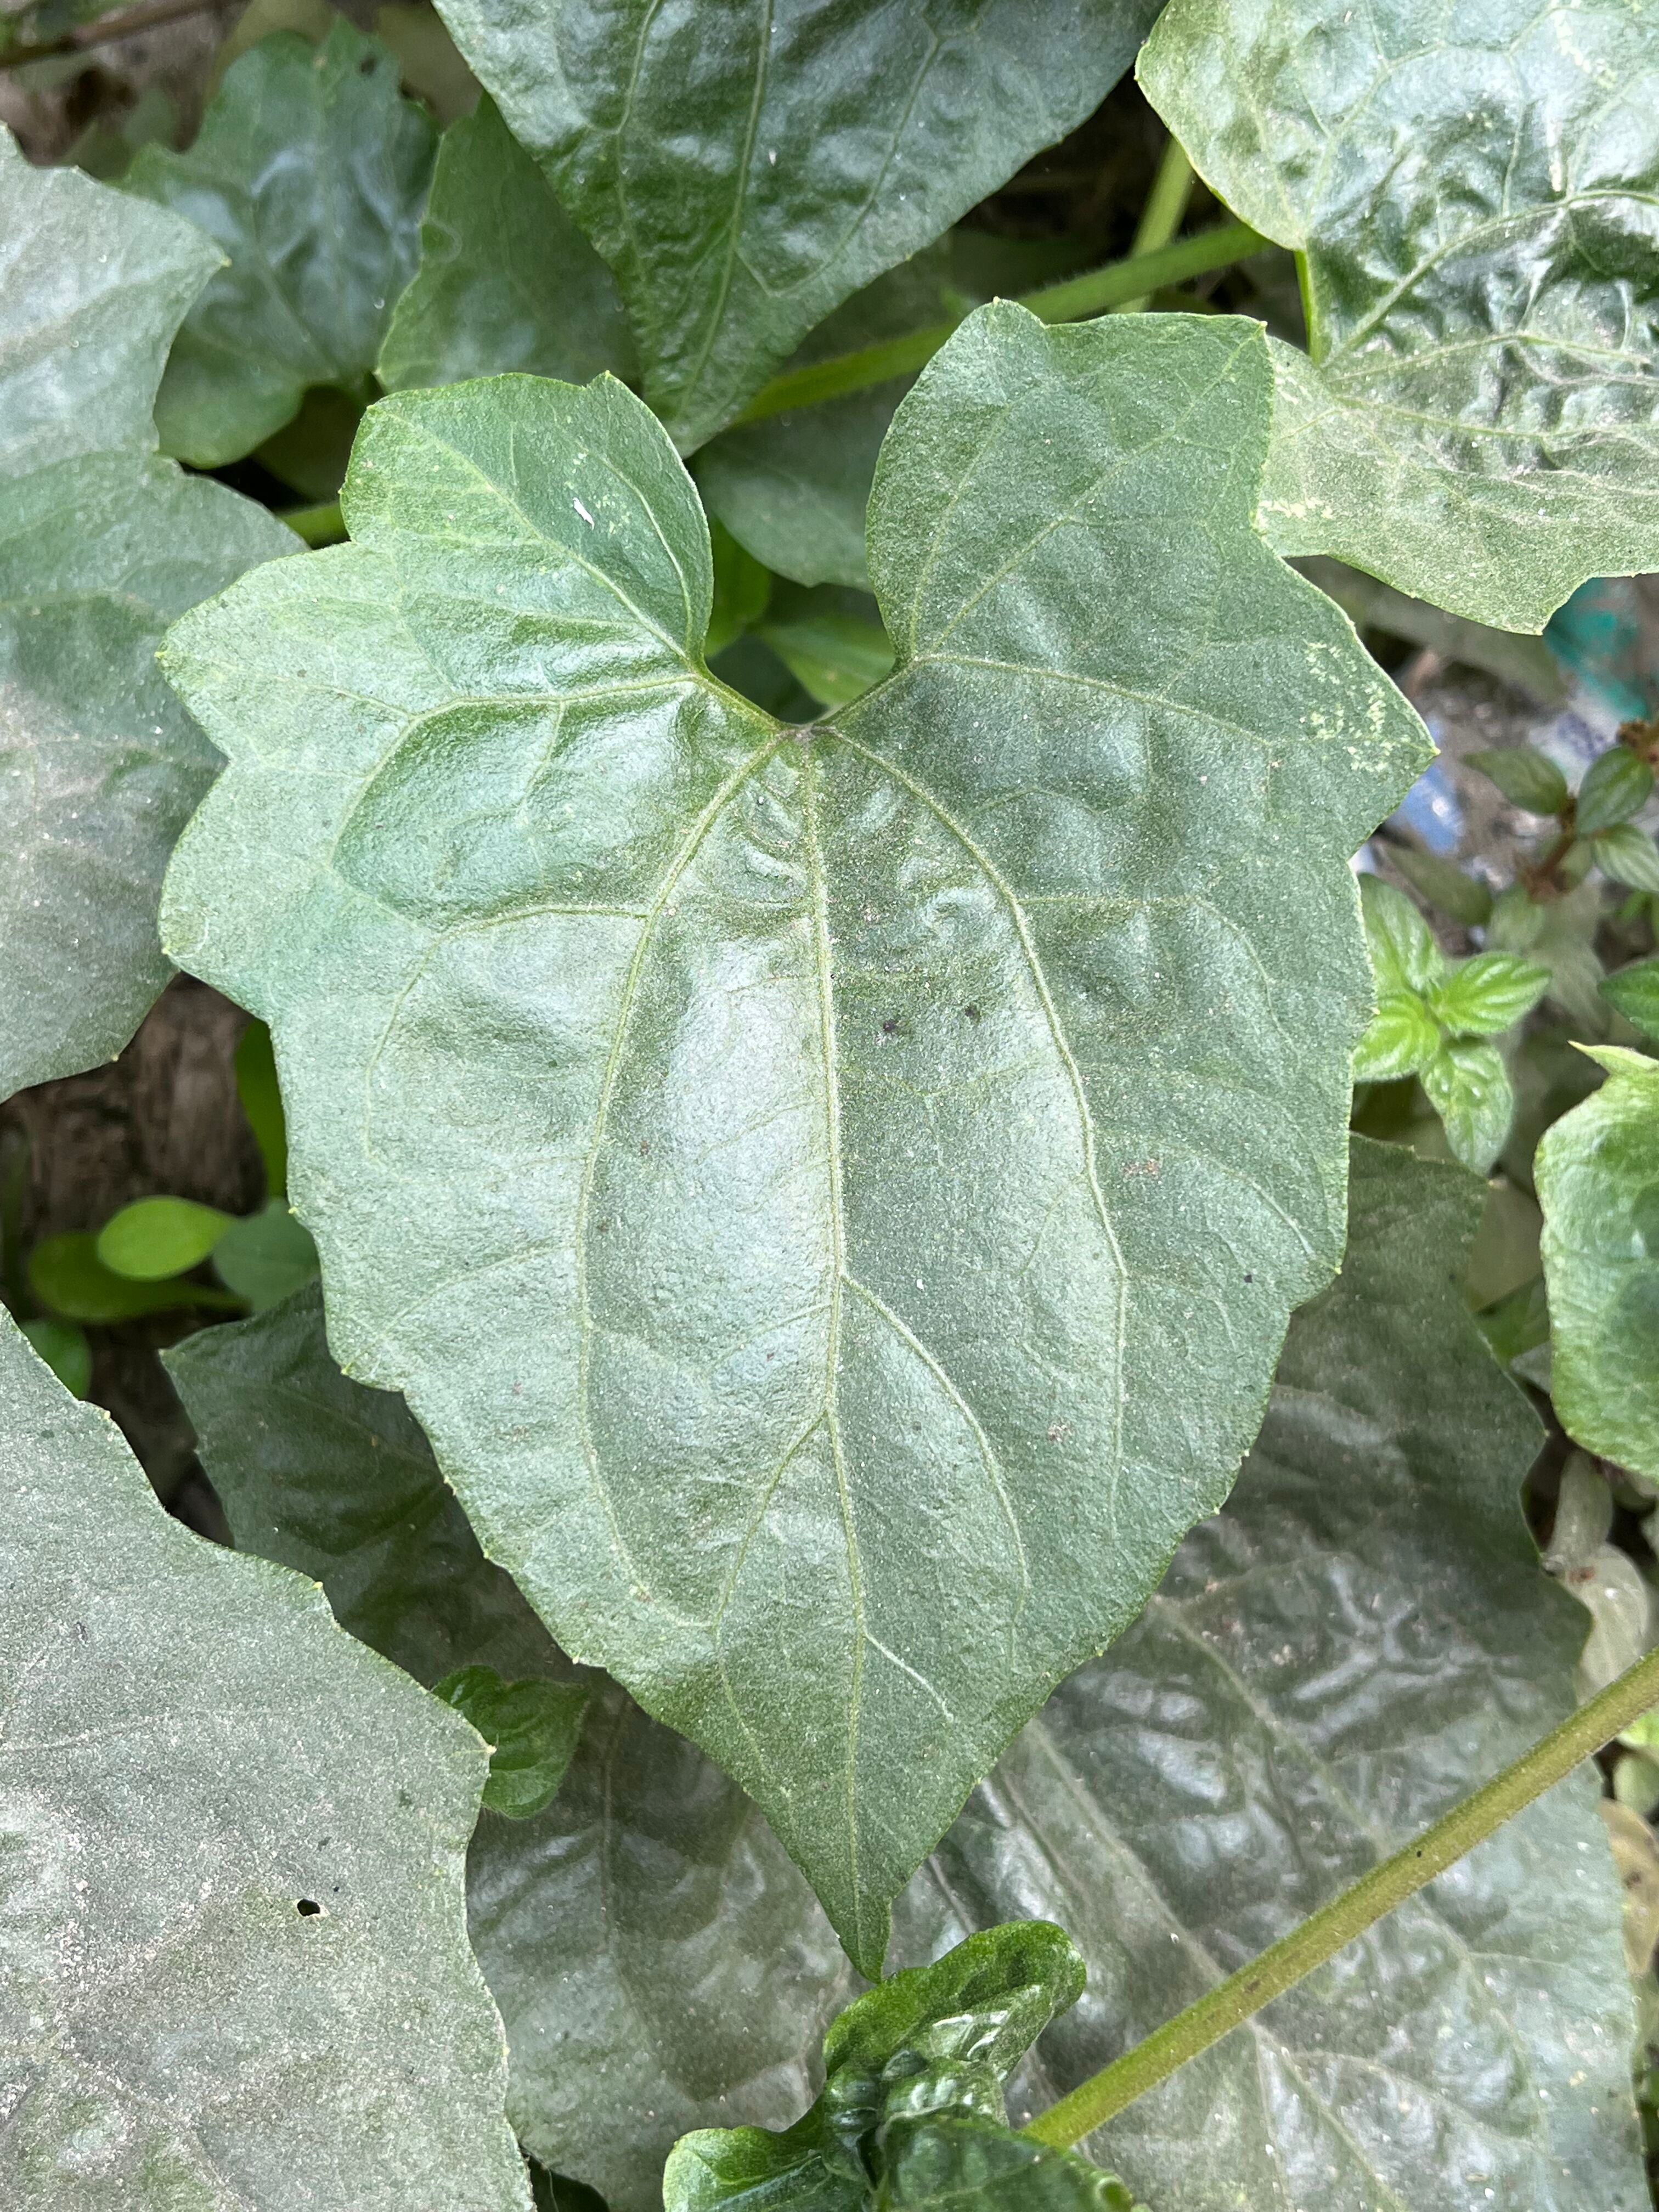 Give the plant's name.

bitter vine
